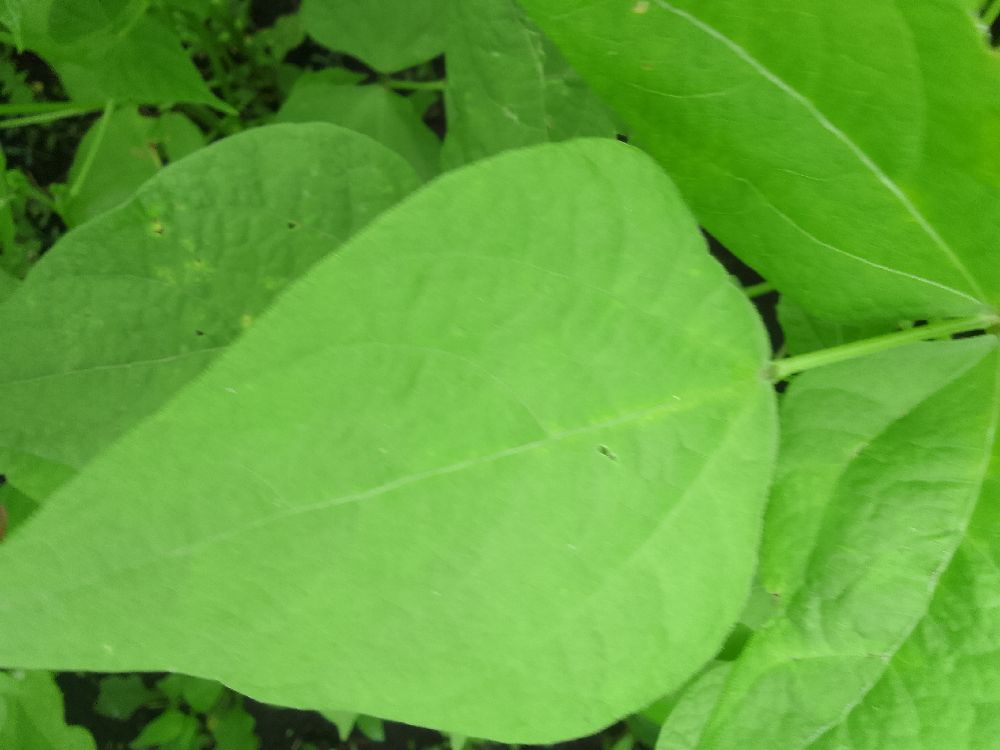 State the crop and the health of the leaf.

common bean, healthy
